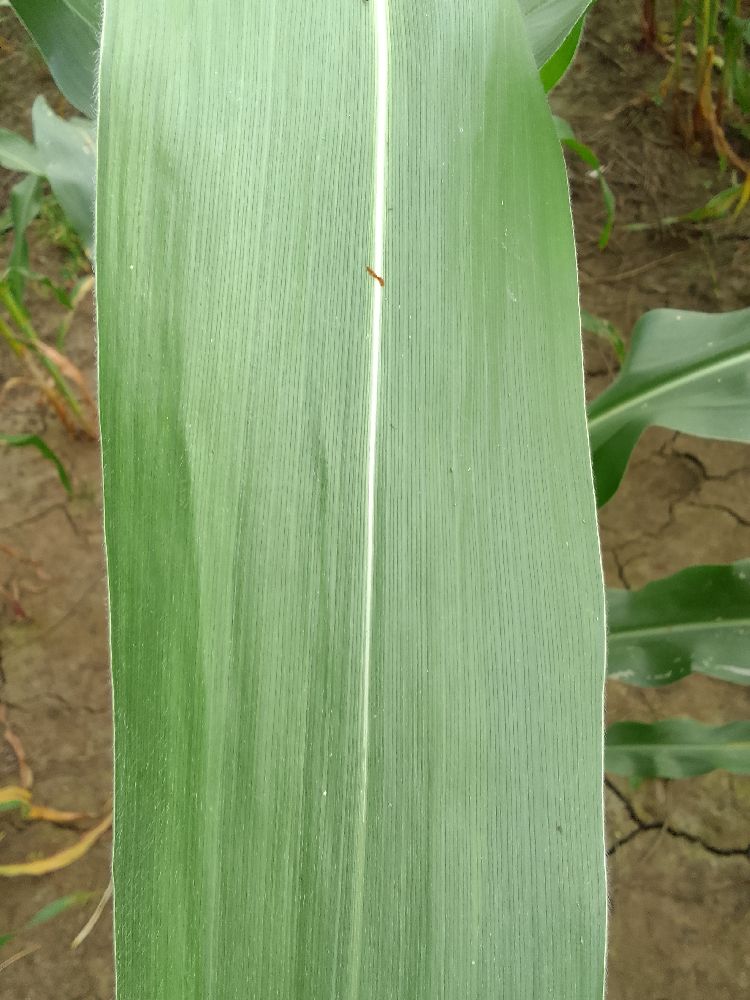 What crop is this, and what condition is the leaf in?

maize, healthy
